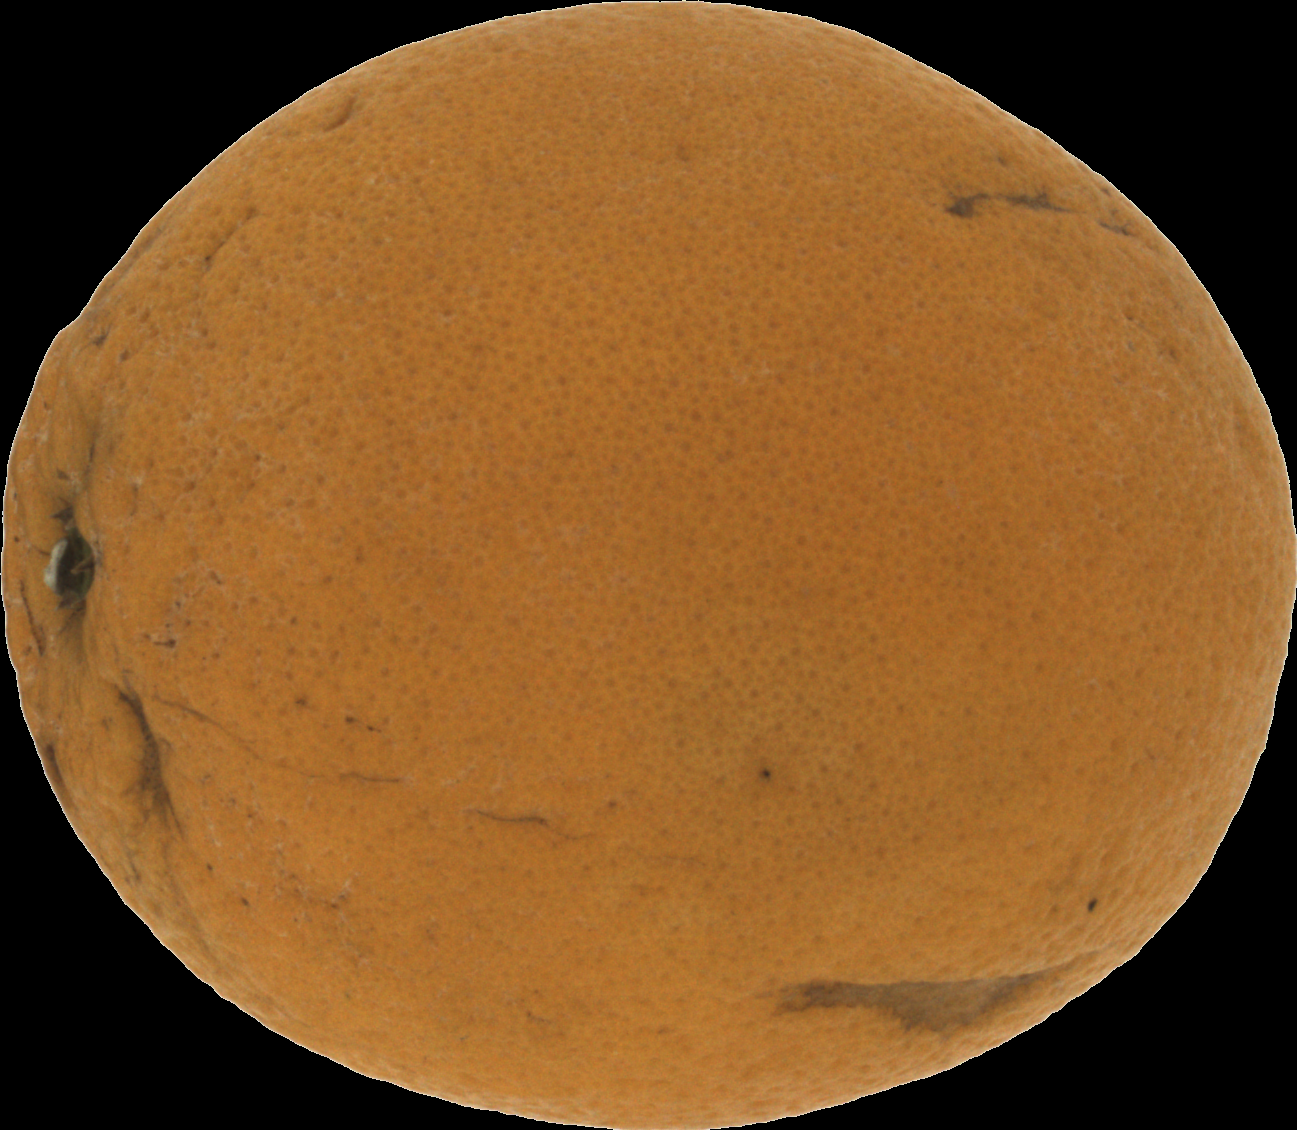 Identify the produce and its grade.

orange, bad
